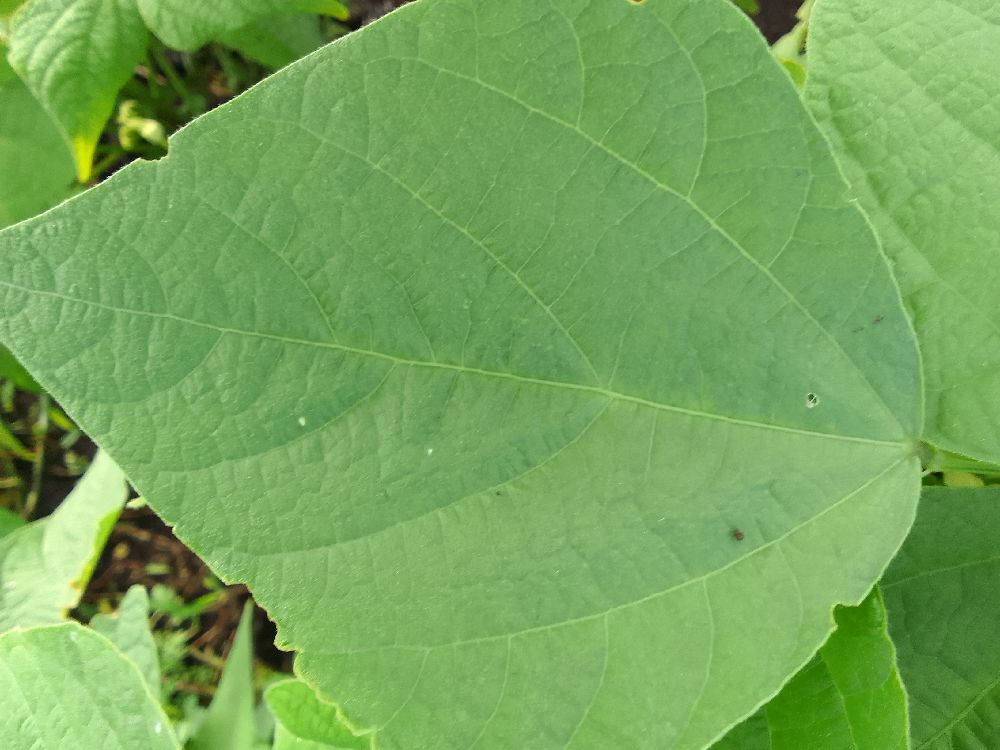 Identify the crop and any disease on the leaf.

common bean, healthy
